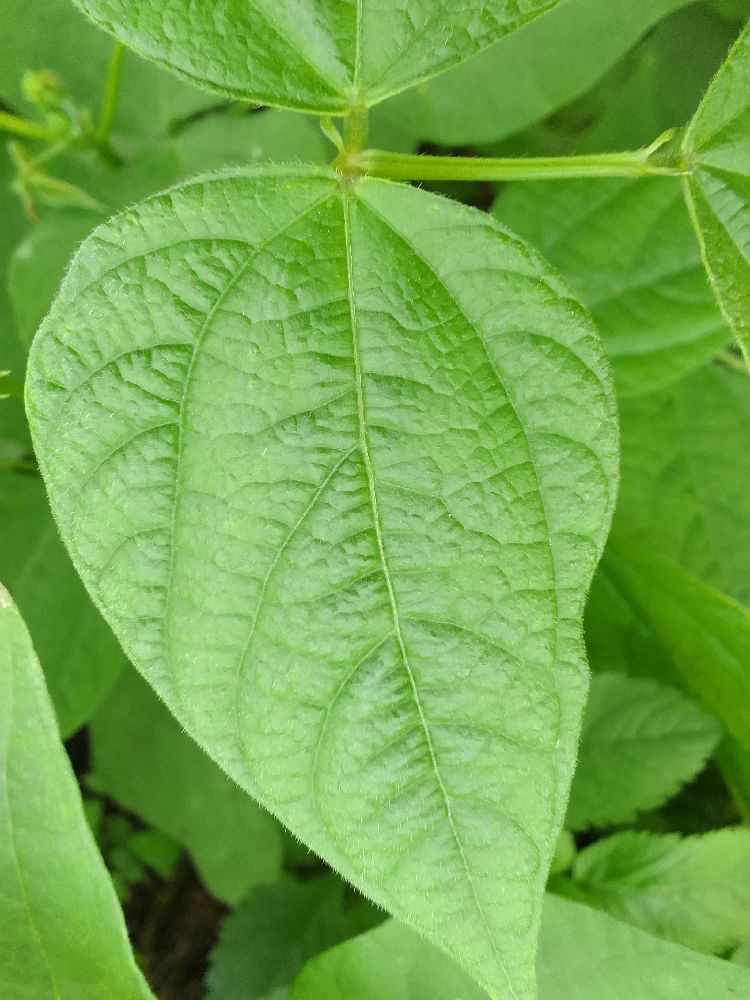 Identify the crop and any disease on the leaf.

common bean, healthy
